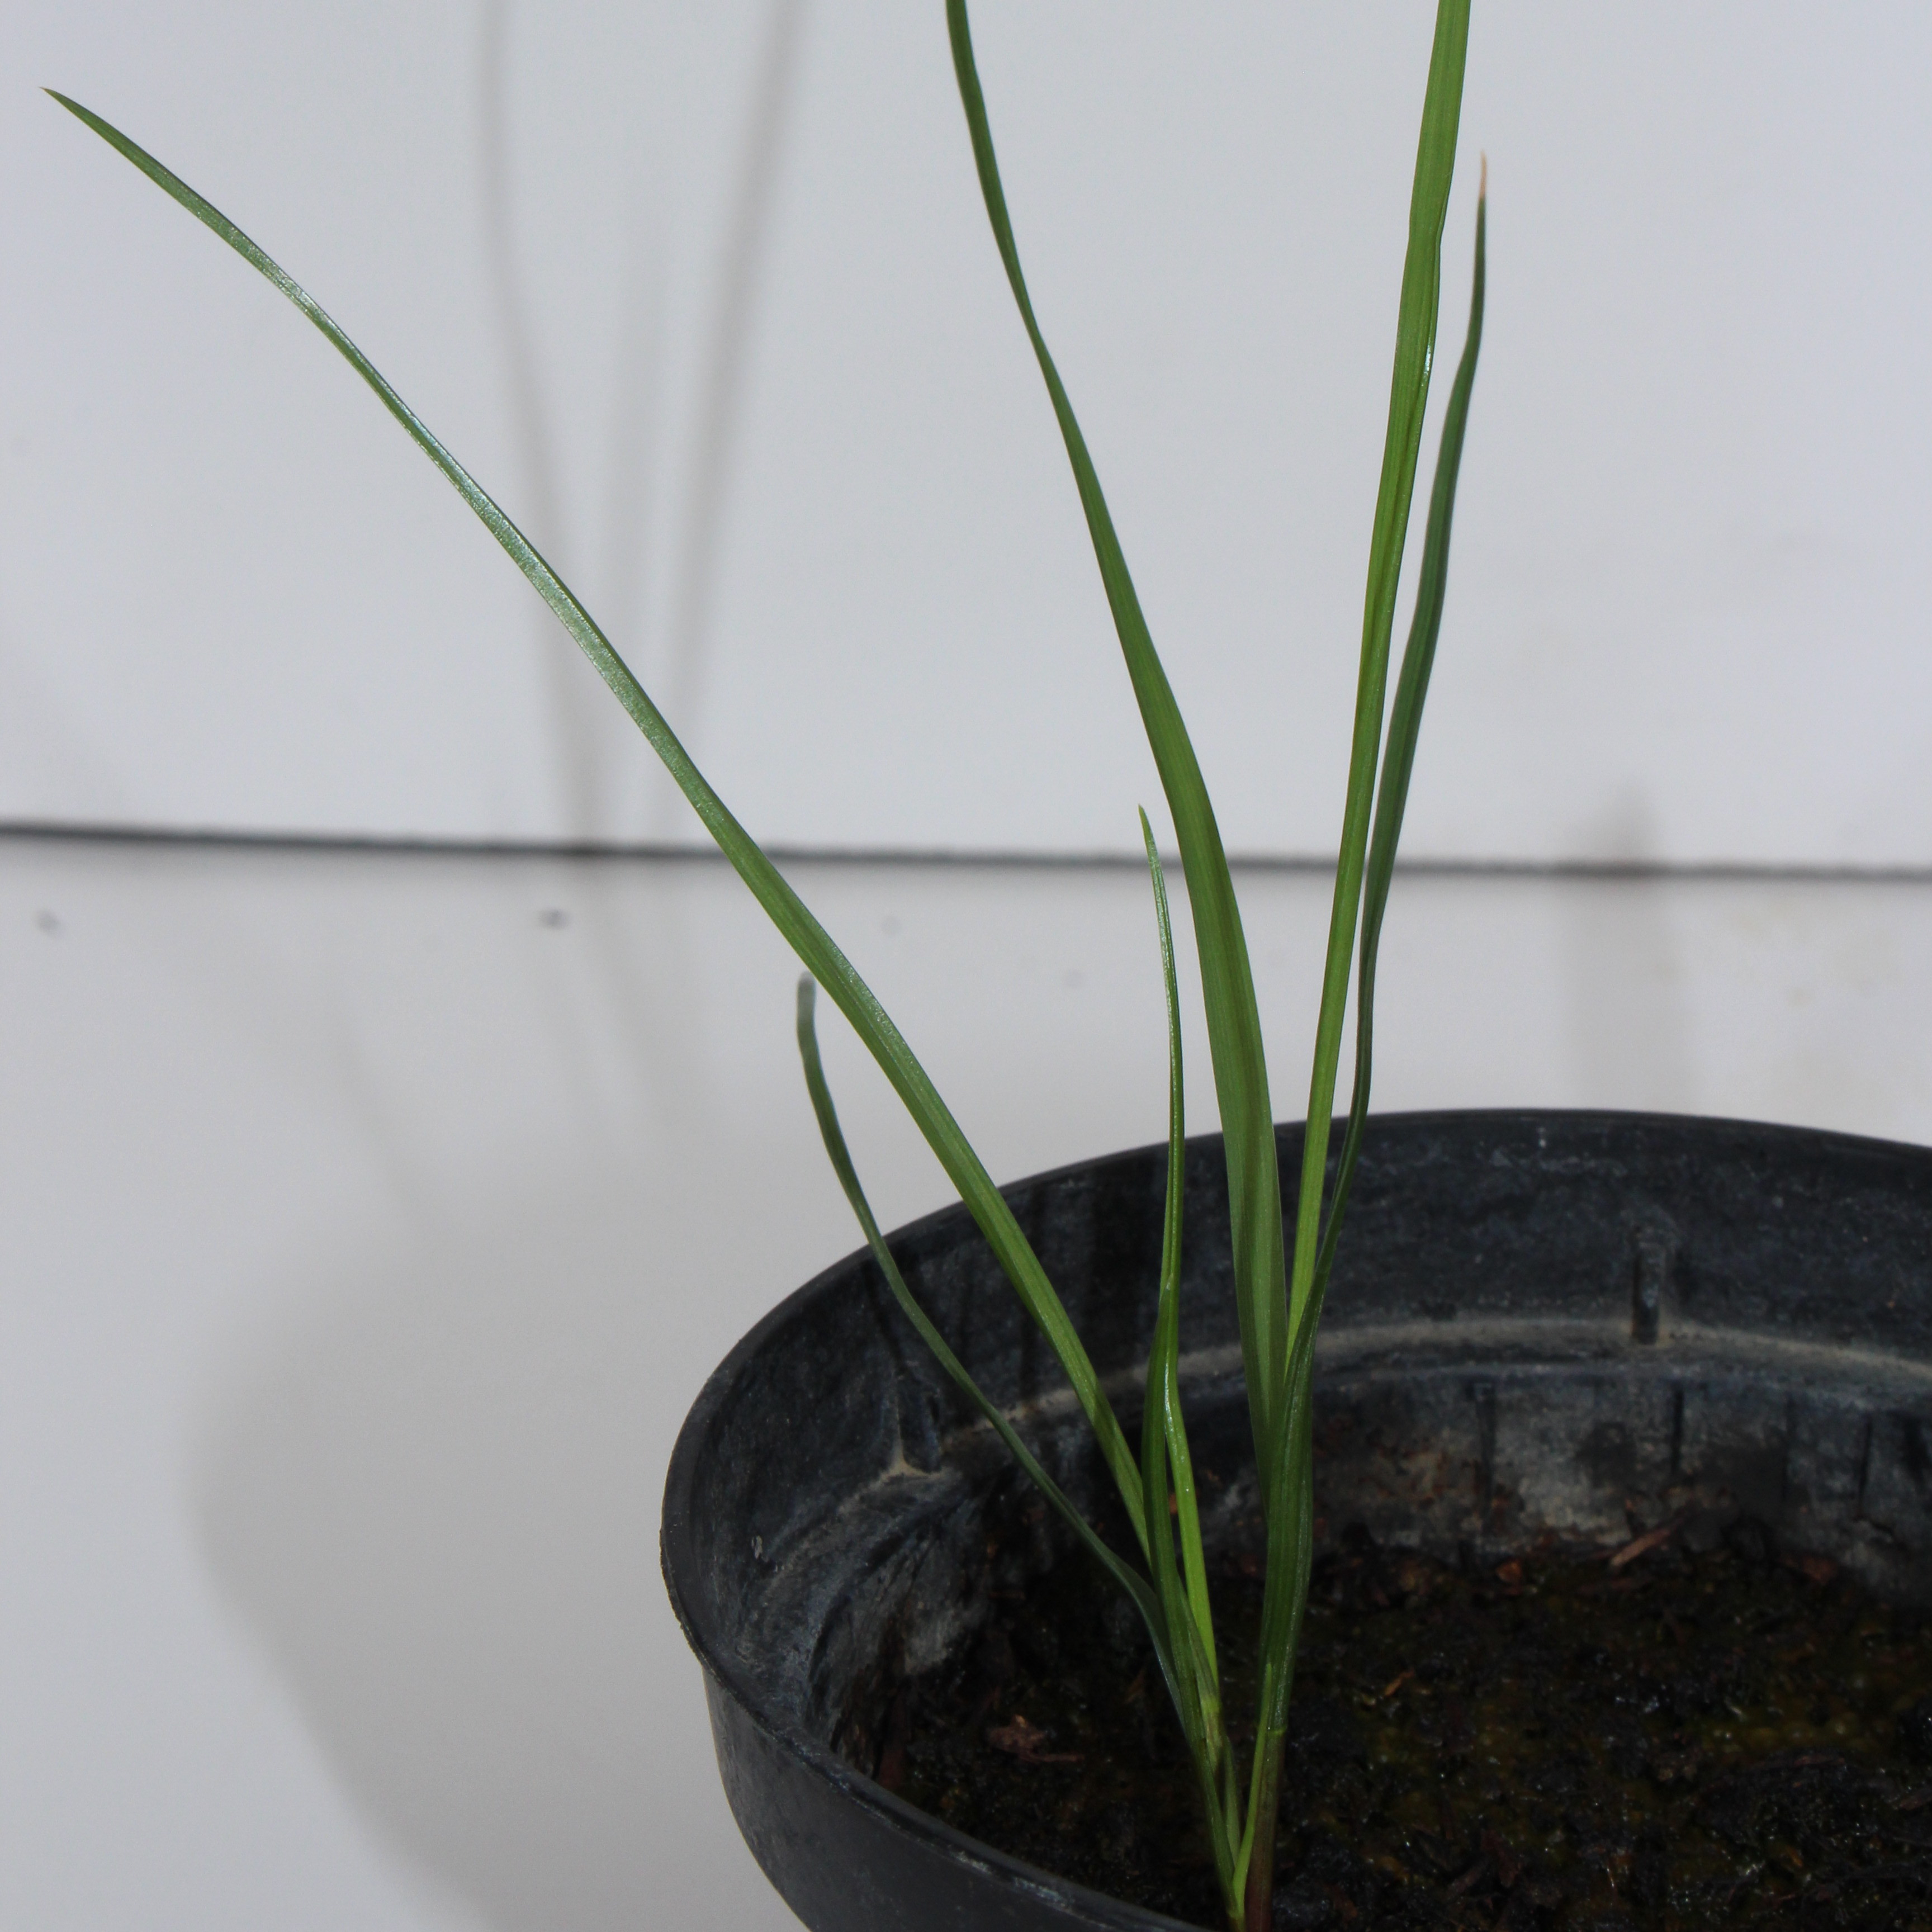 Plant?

Lolium multiflorum
